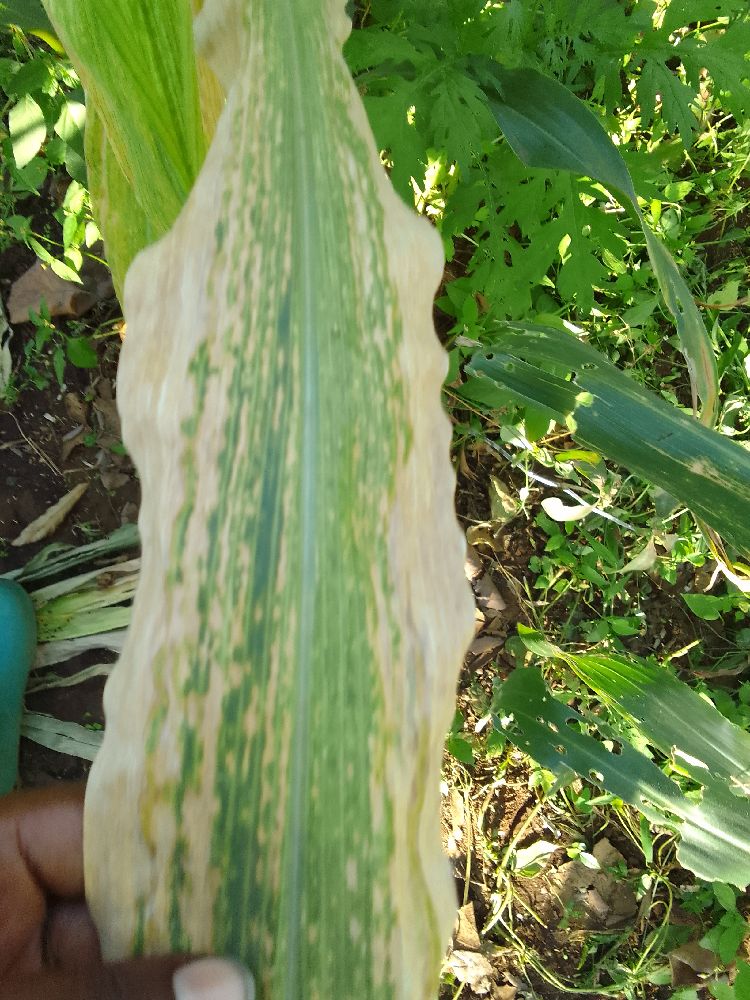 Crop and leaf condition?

maize, maize lethal necrosis
